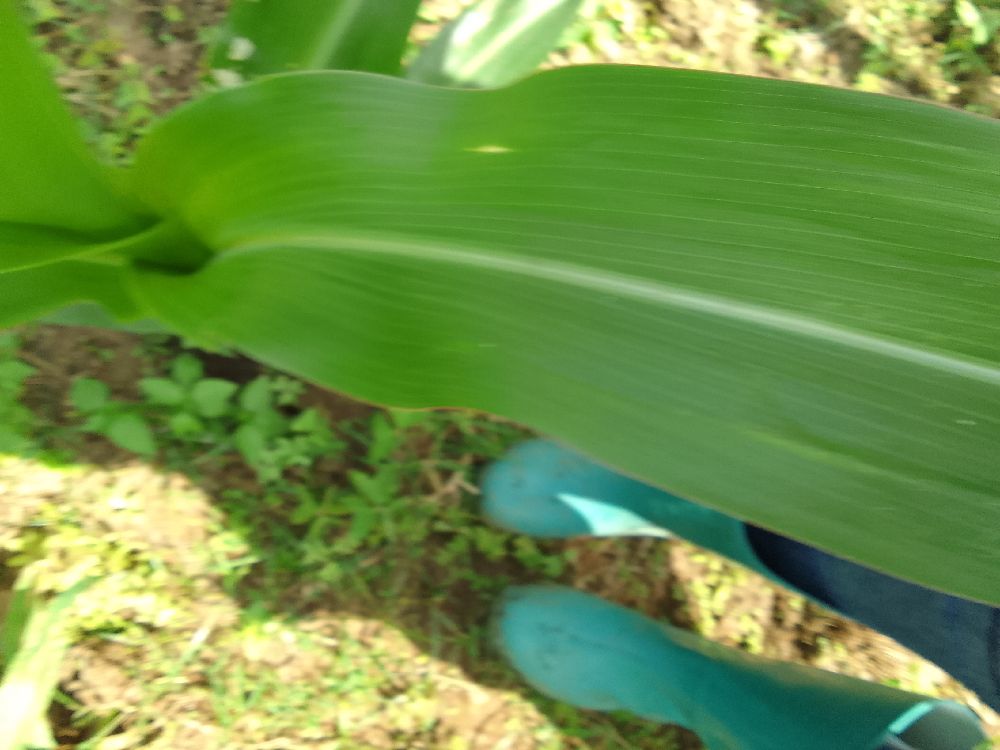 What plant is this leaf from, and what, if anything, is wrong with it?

maize, healthy
